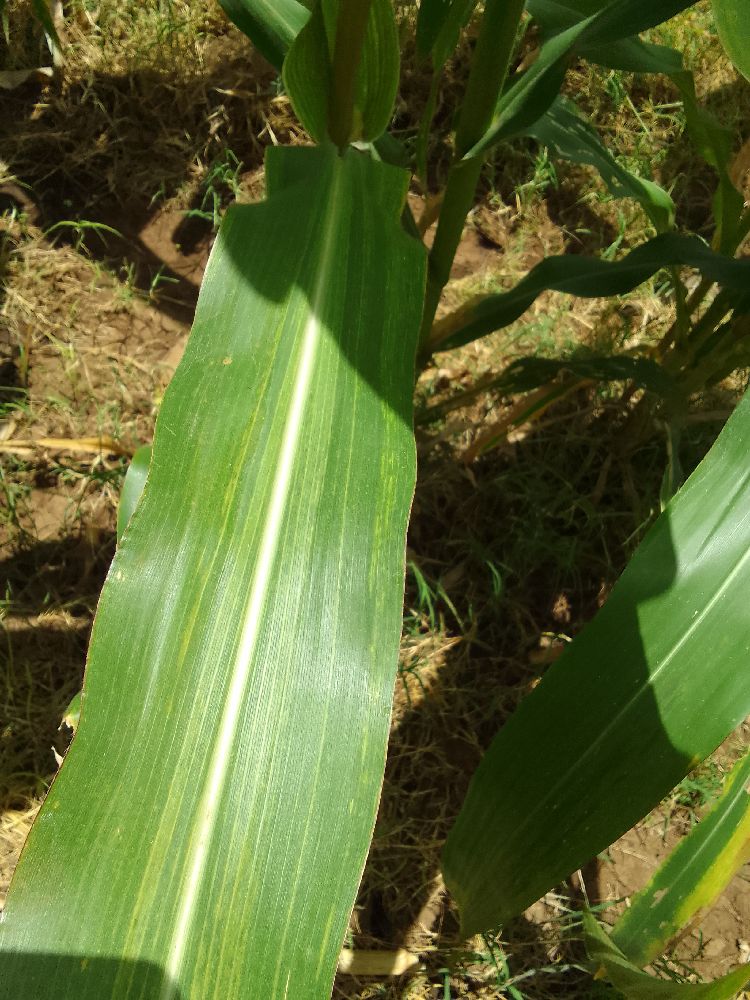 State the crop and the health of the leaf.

maize, maize lethal necrosis
